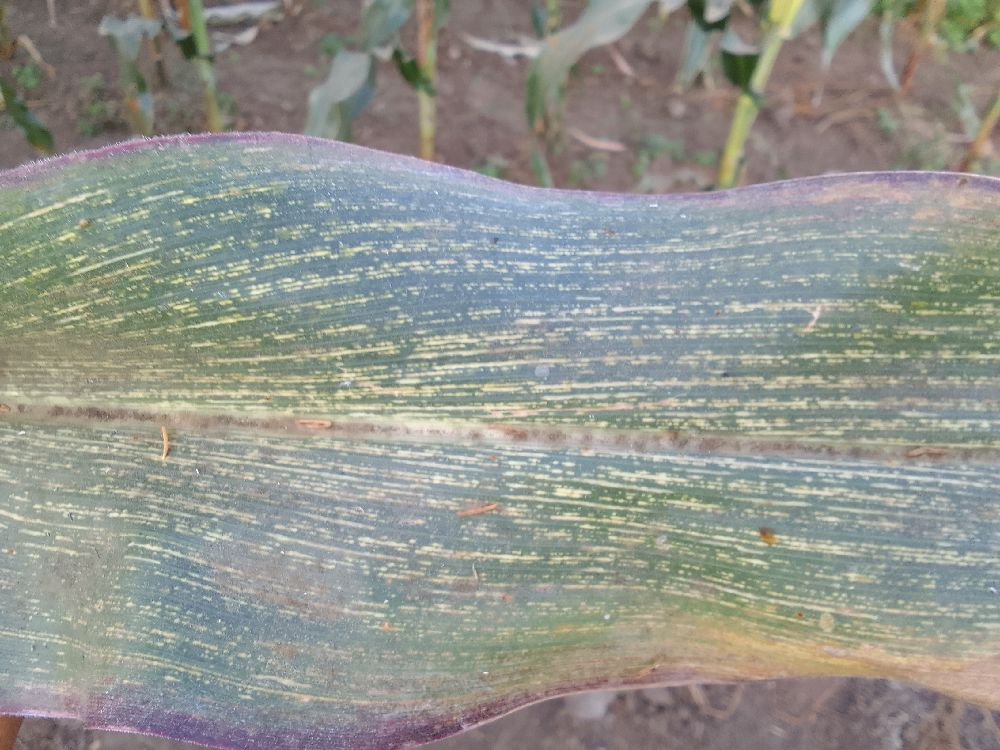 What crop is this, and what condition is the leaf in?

maize, maize streak virus
